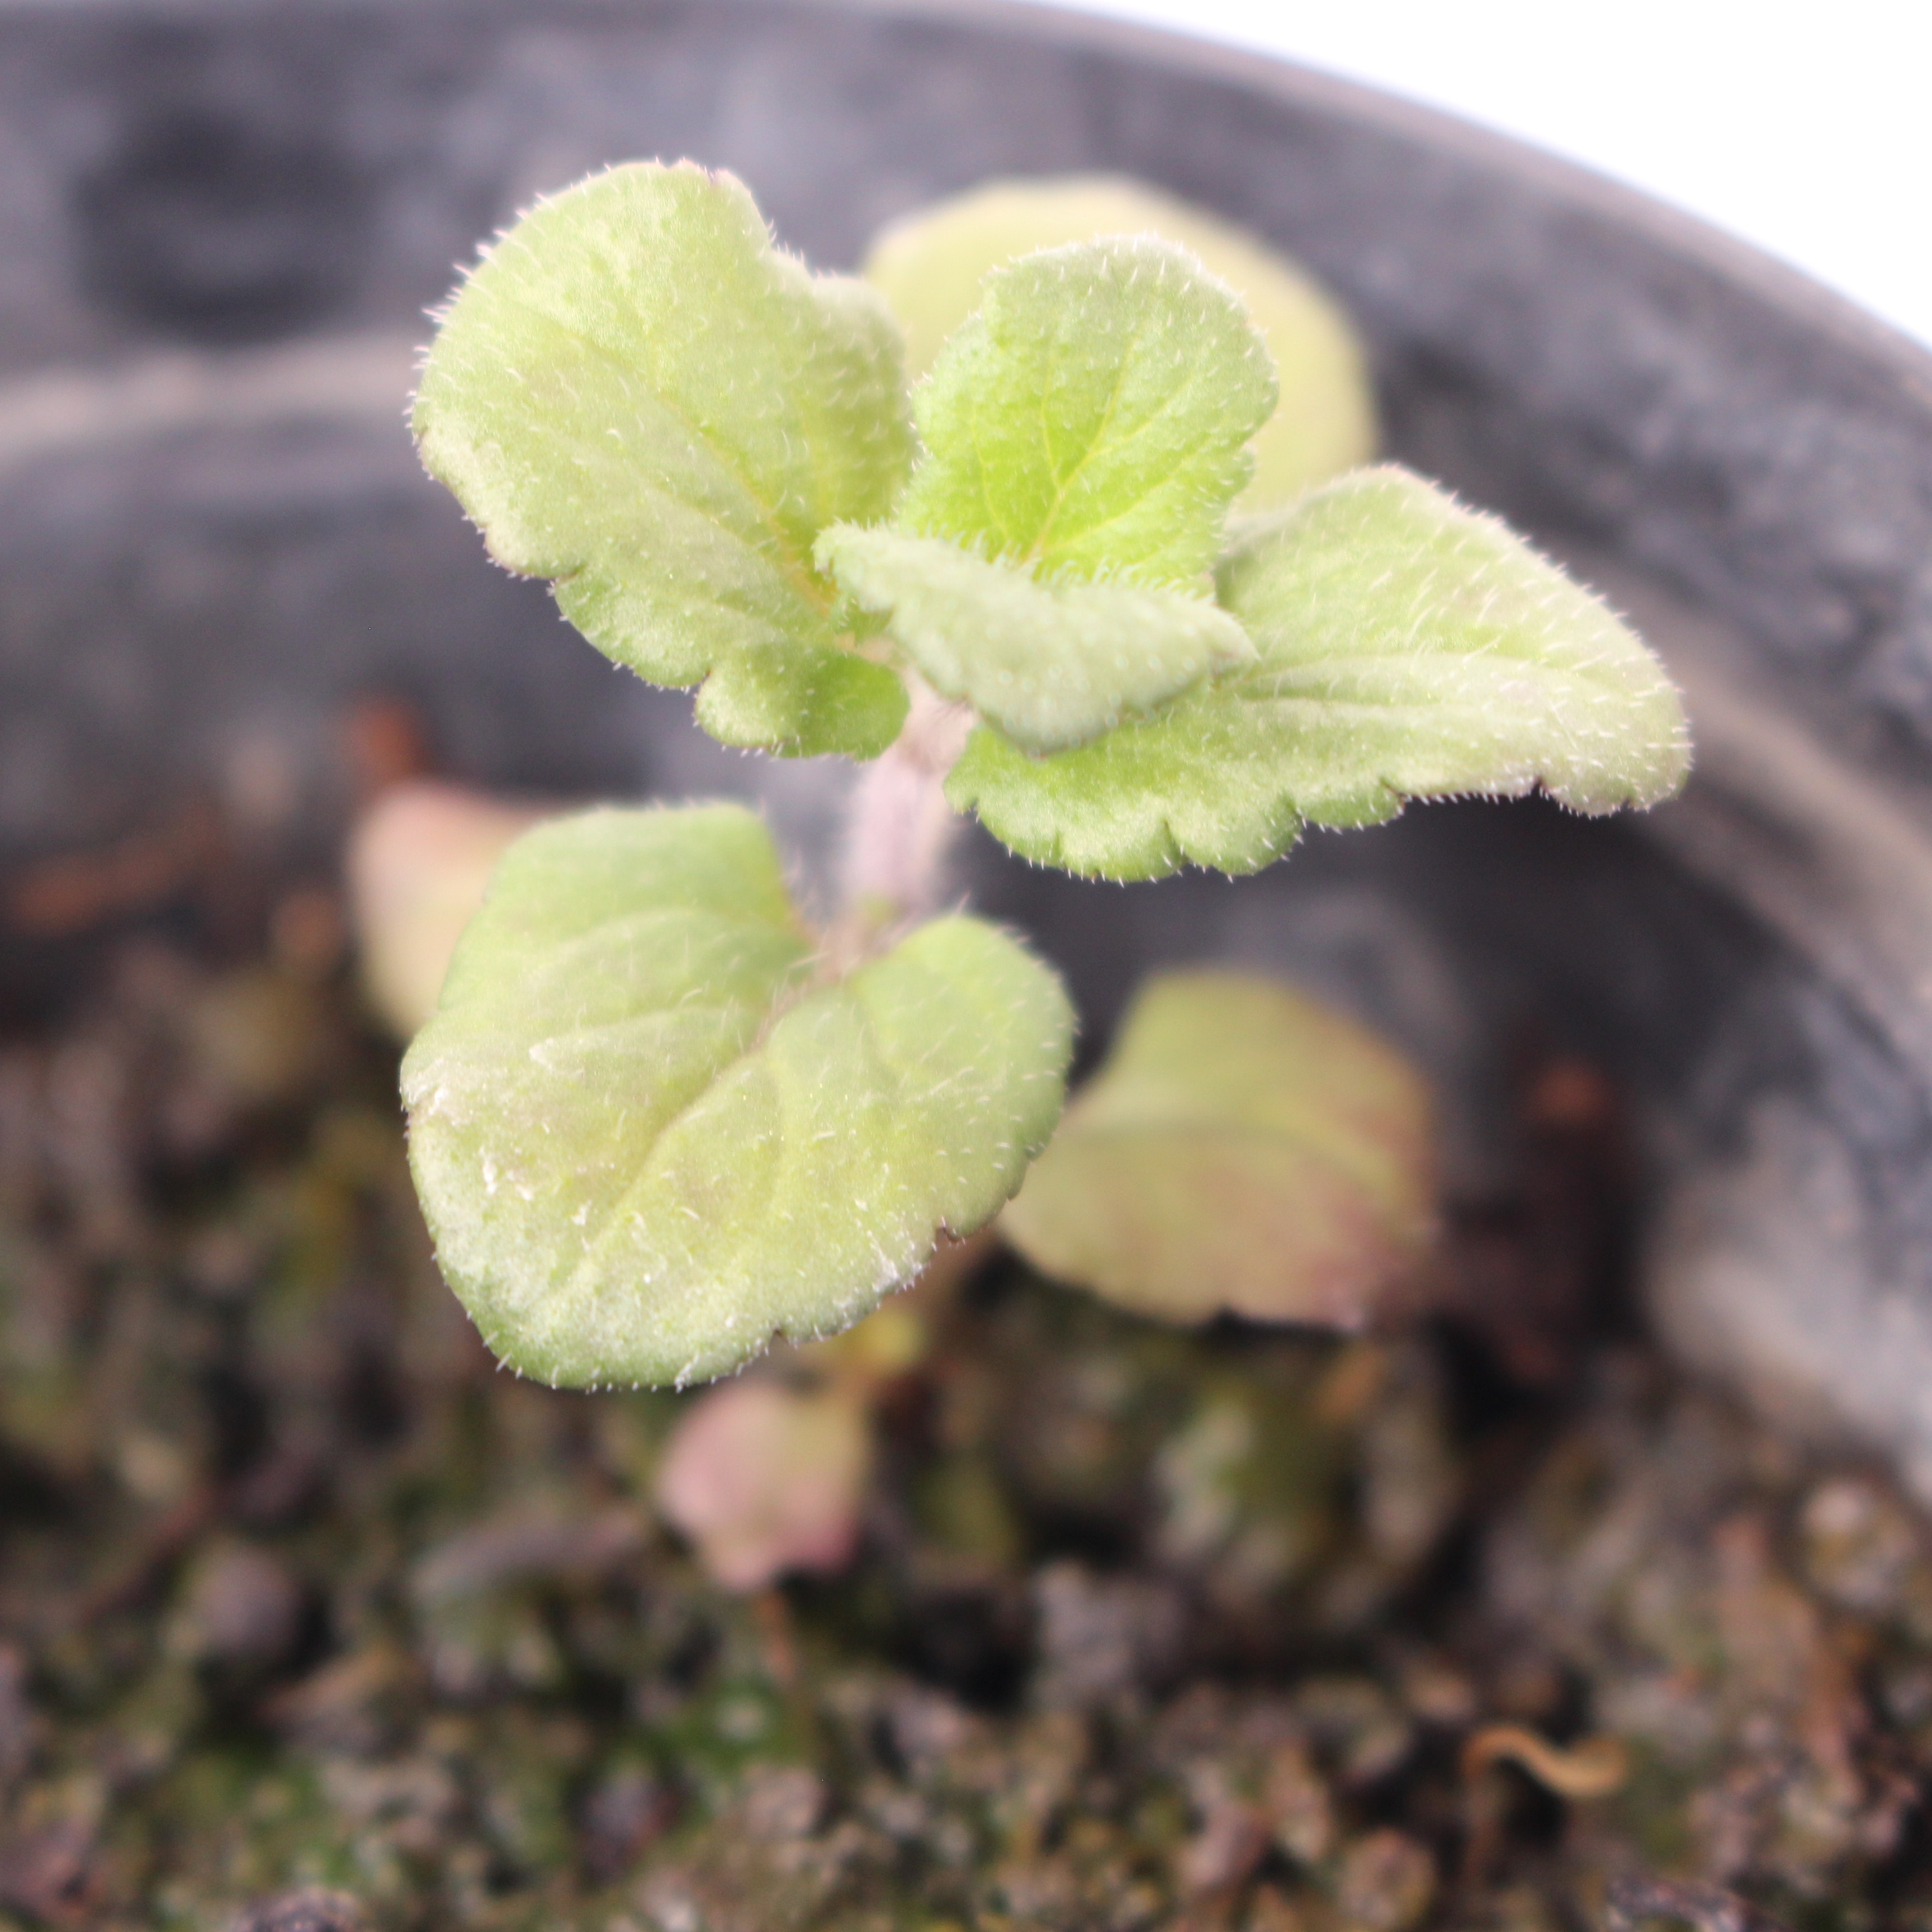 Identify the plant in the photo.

Veronica persica
